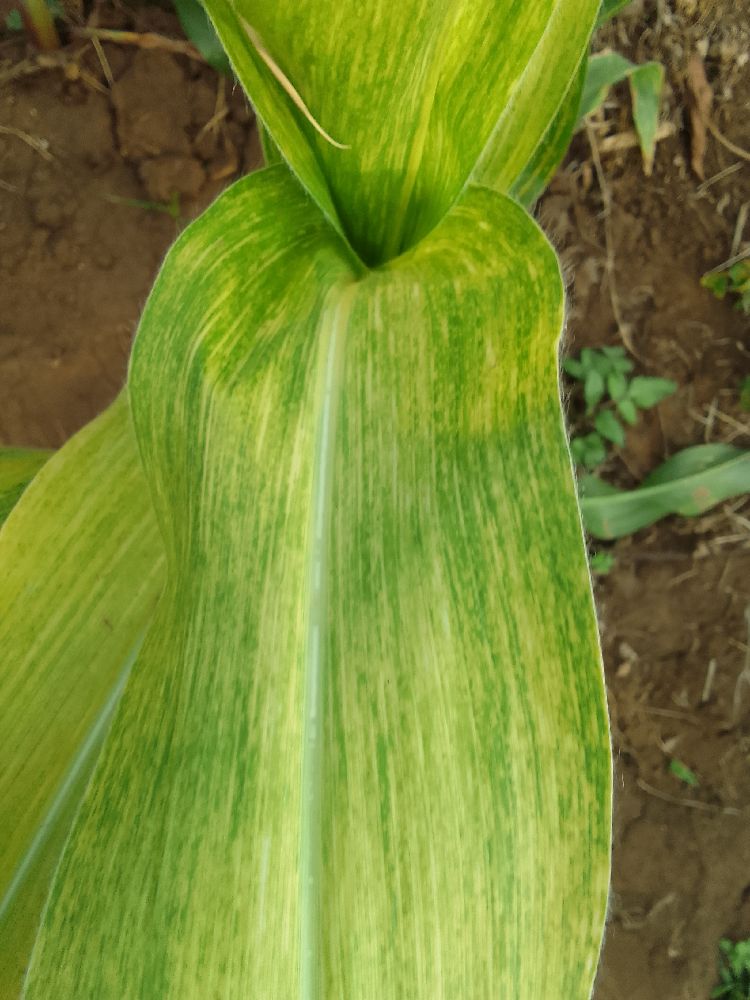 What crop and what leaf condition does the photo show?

maize, maize lethal necrosis
